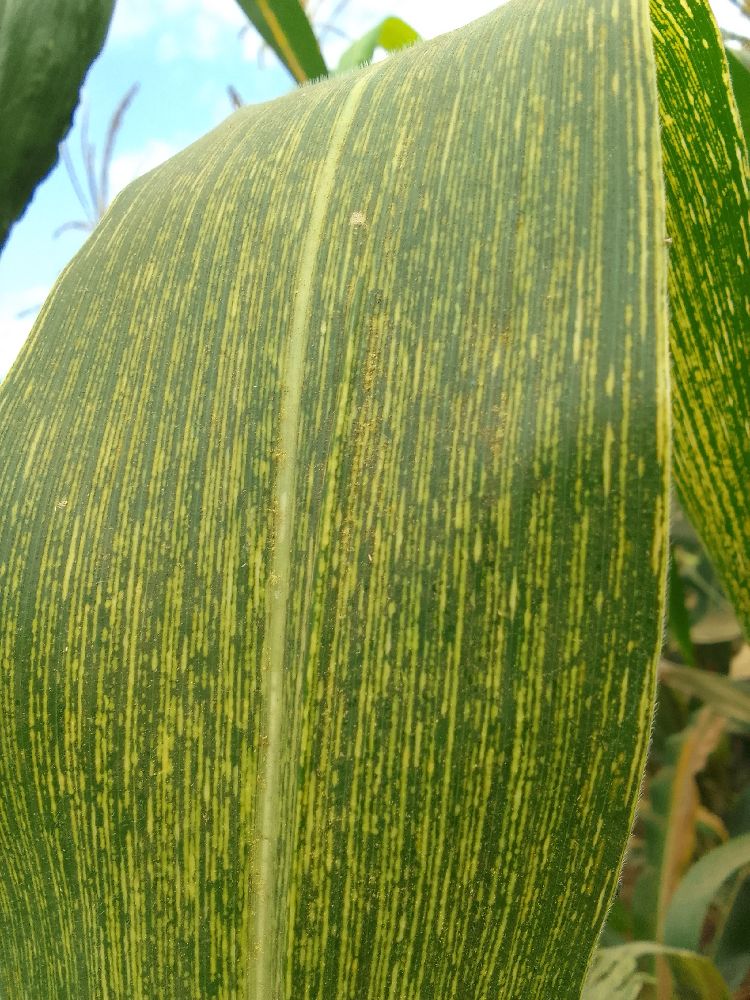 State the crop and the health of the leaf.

maize, maize streak virus
